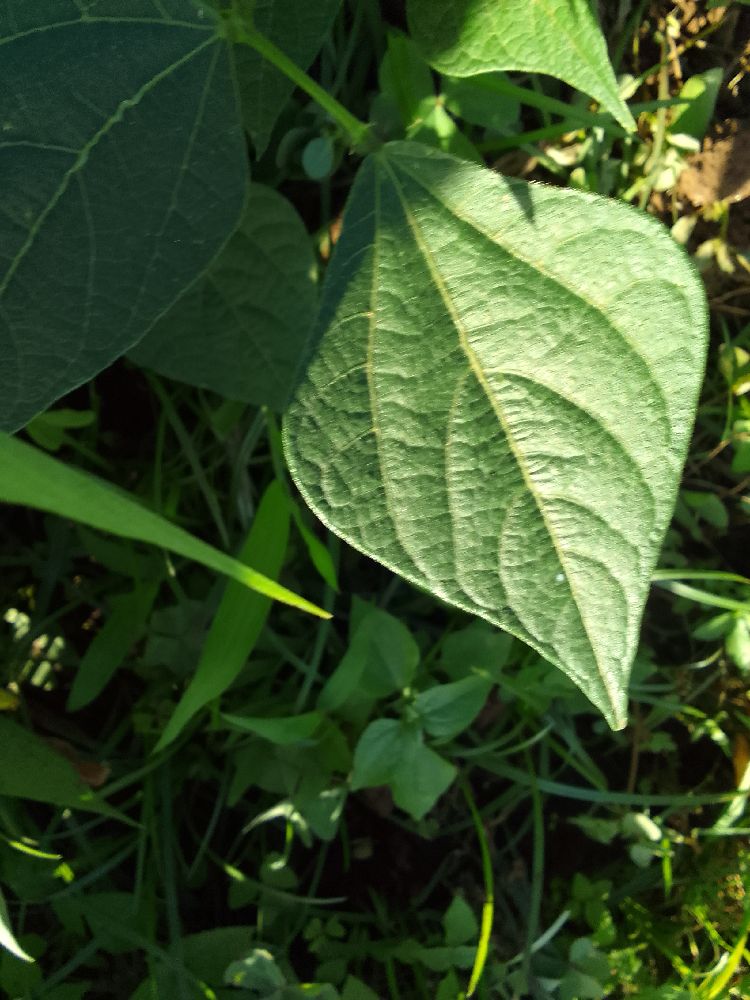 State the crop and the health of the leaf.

common bean, healthy
